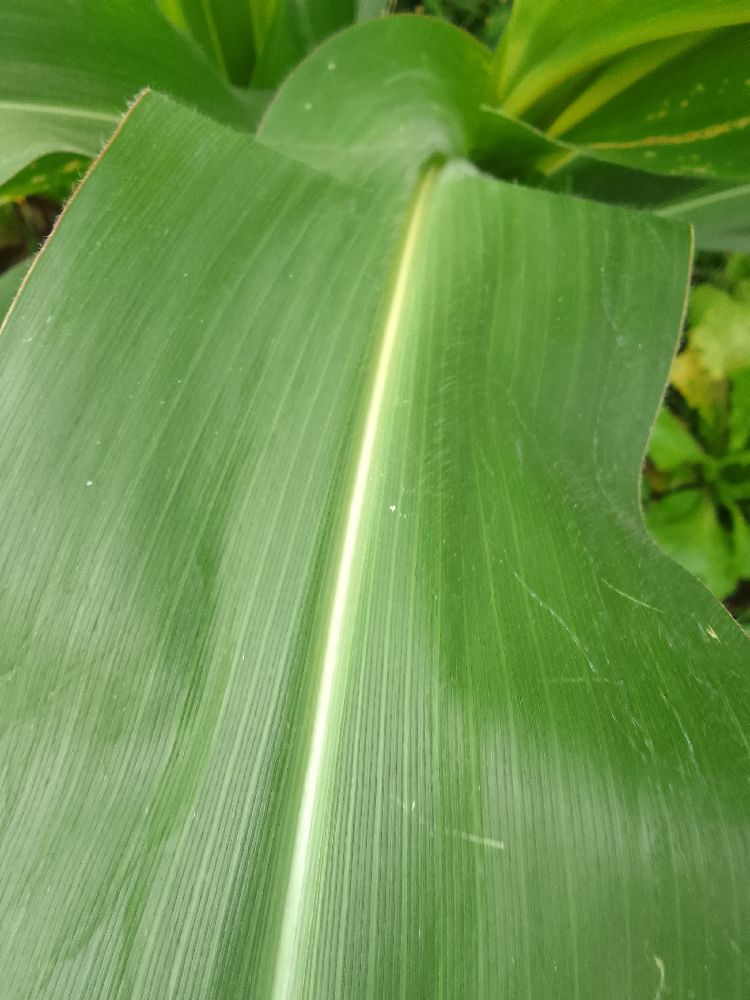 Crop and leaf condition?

maize, healthy
